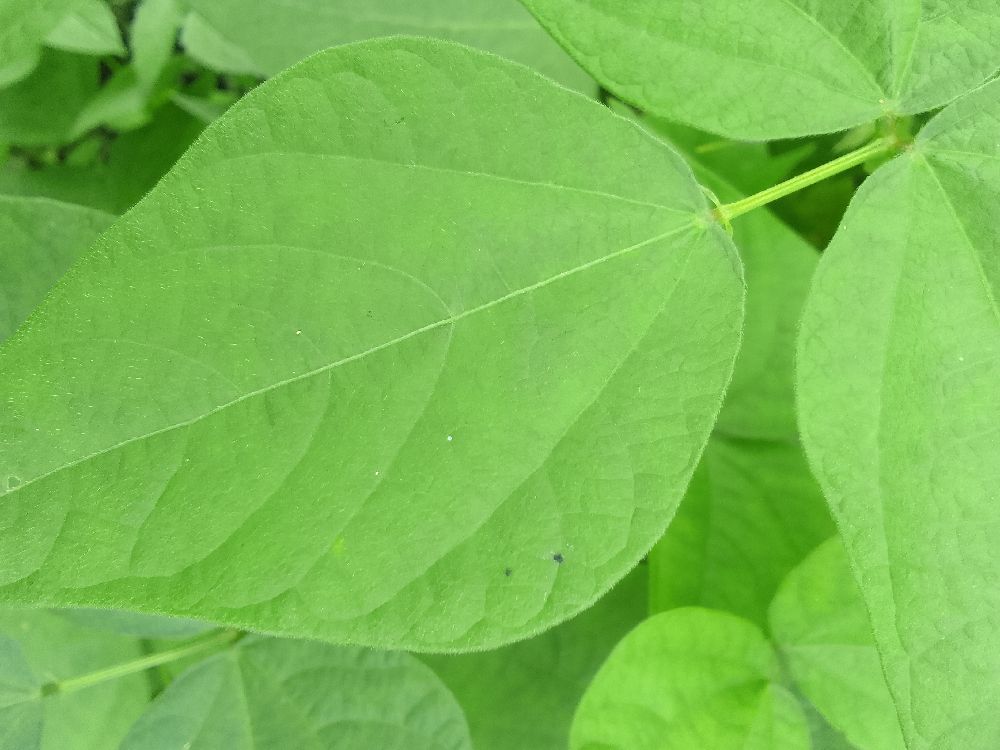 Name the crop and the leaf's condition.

common bean, healthy
